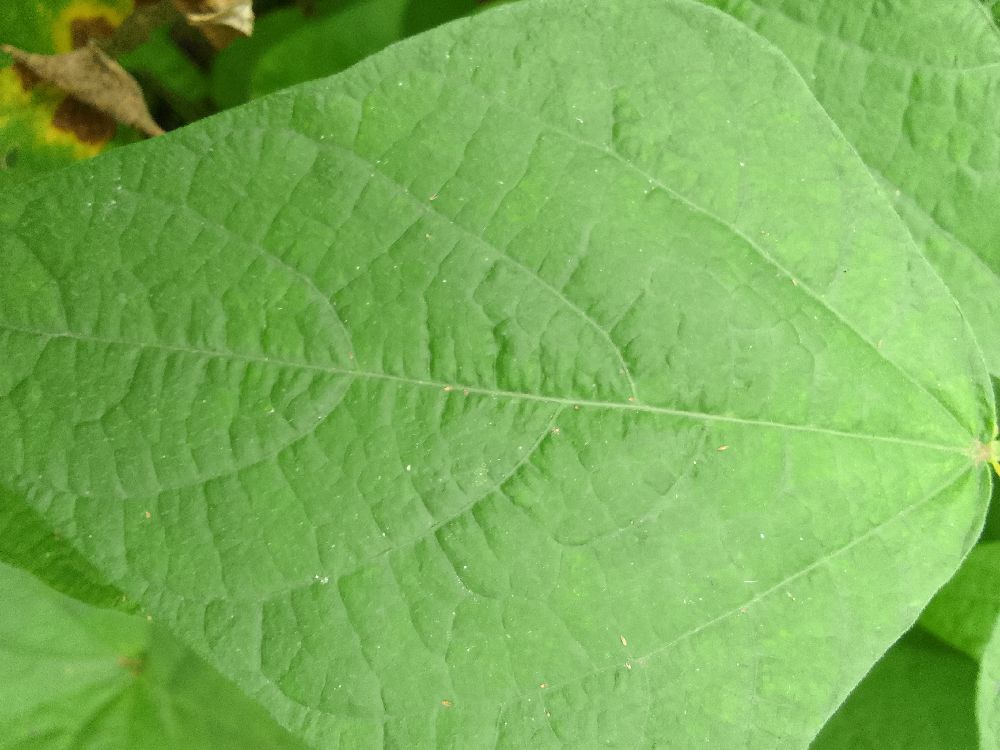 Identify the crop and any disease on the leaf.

common bean, healthy
